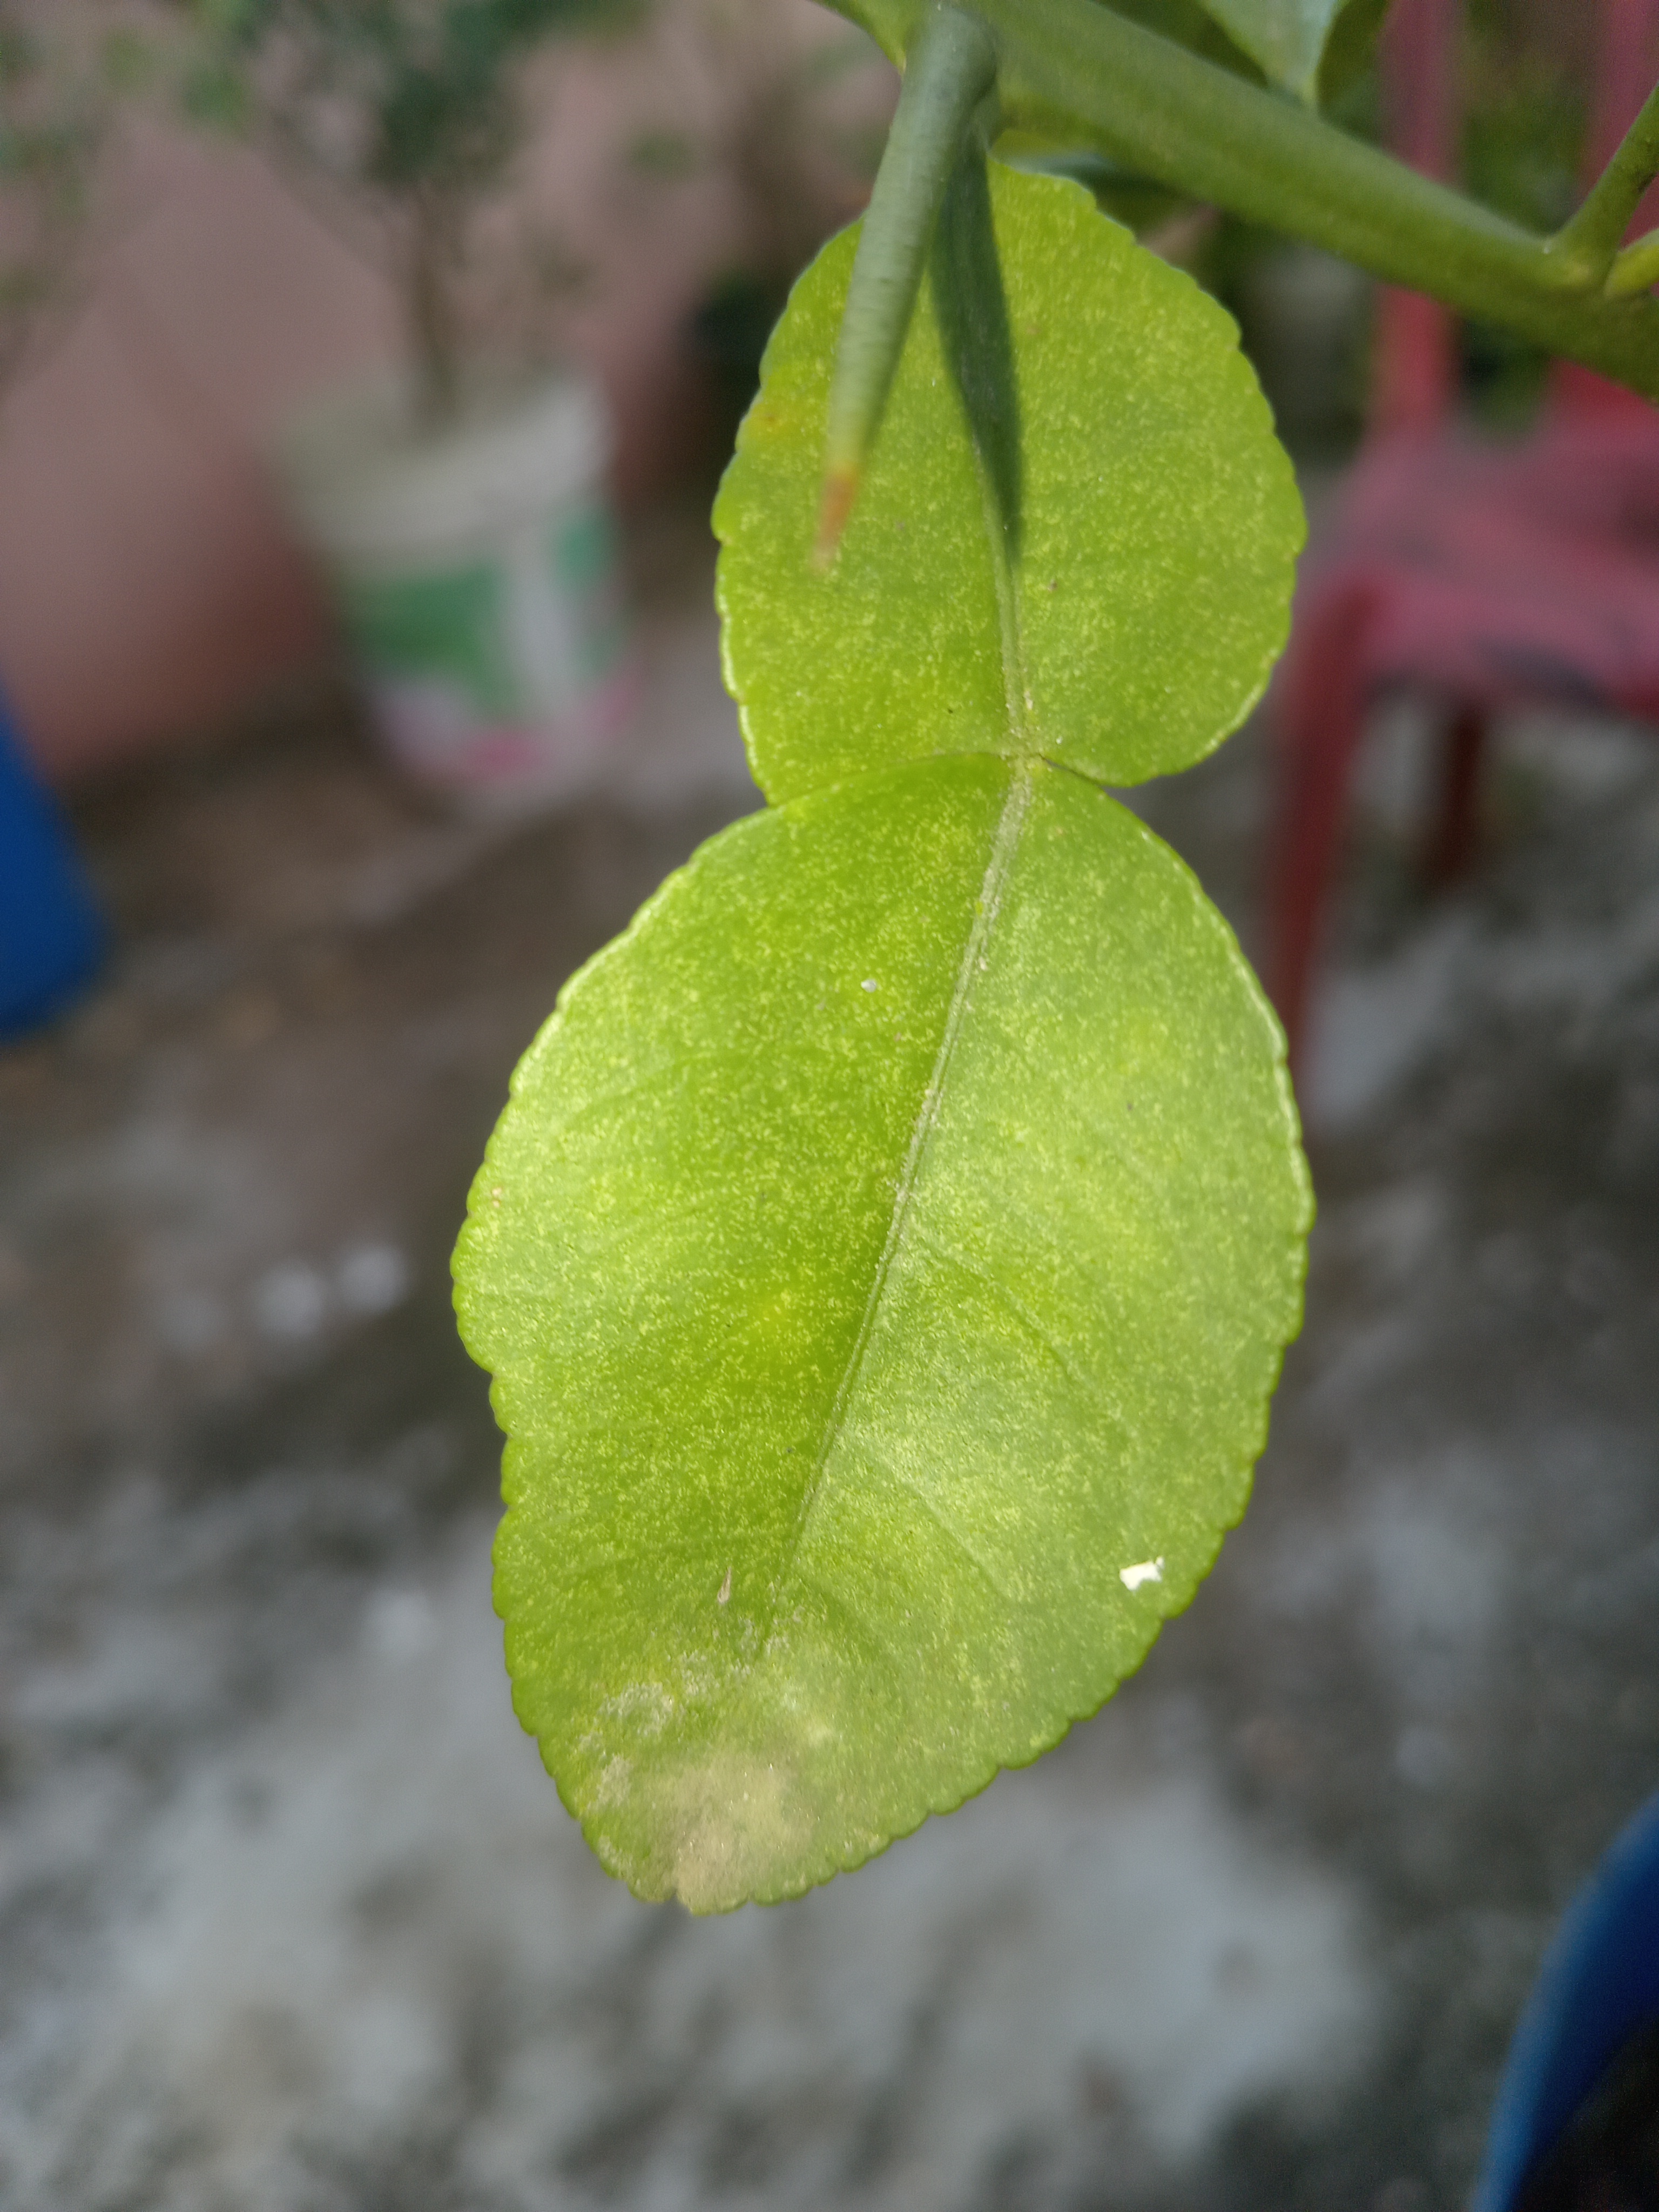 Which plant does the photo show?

lemon
